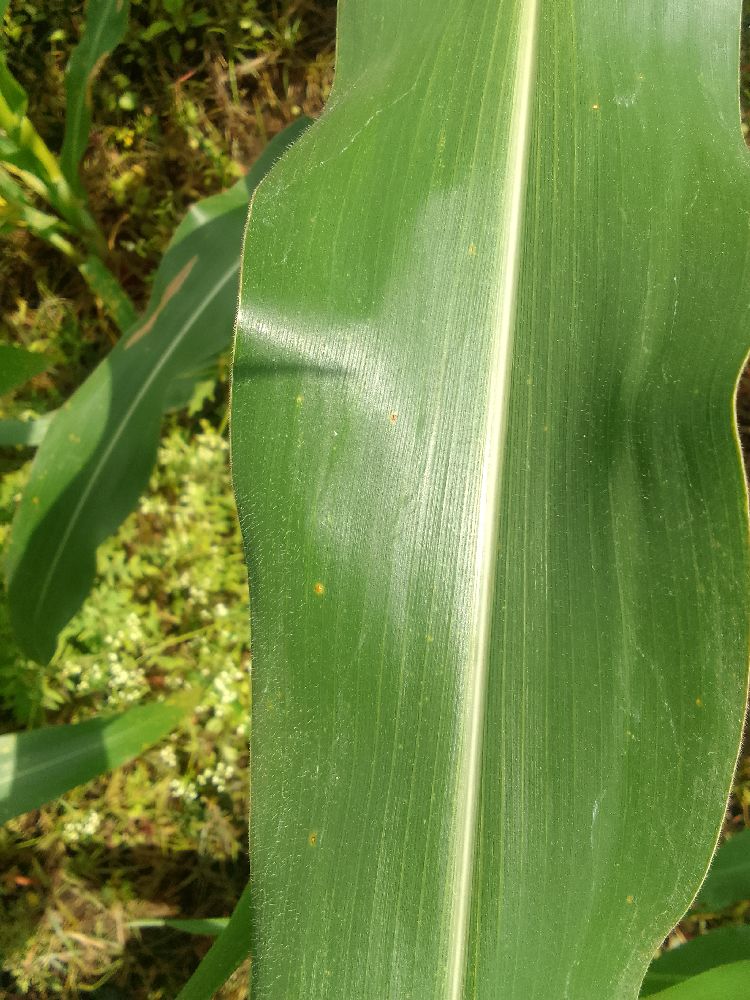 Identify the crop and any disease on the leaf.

maize, healthy
